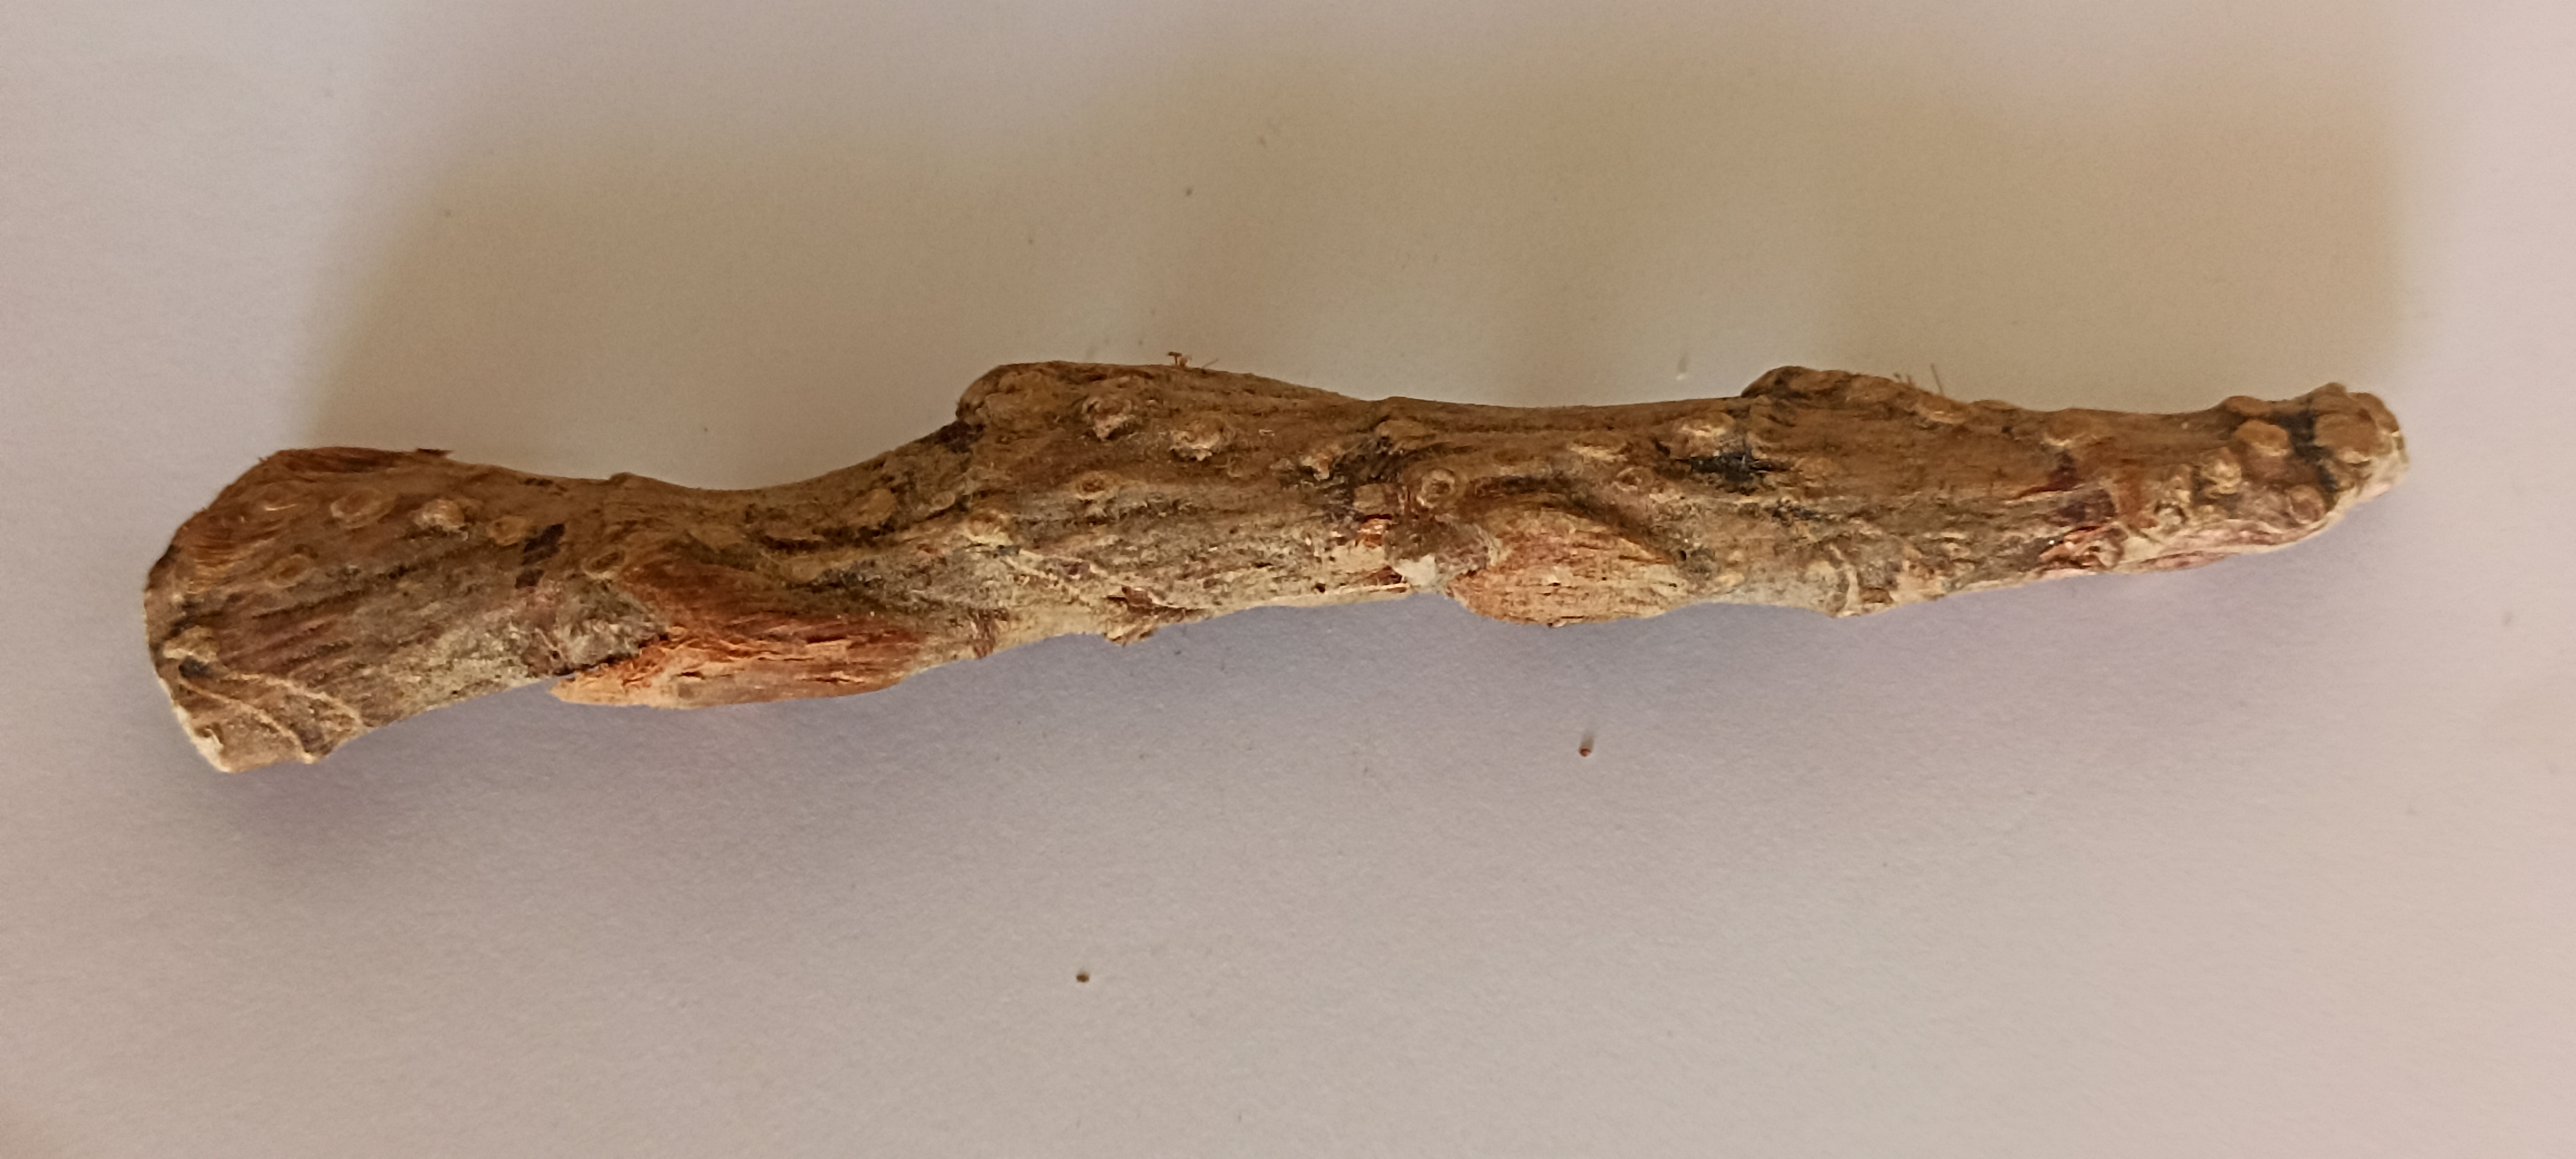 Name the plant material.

vekhand
